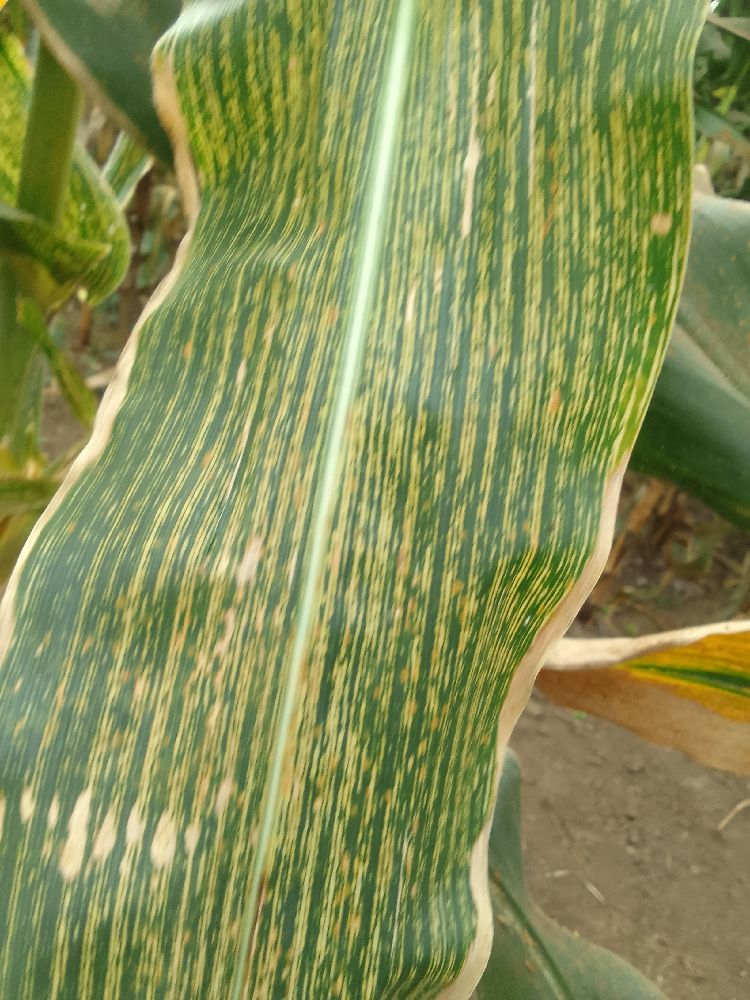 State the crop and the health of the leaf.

maize, maize streak virus
